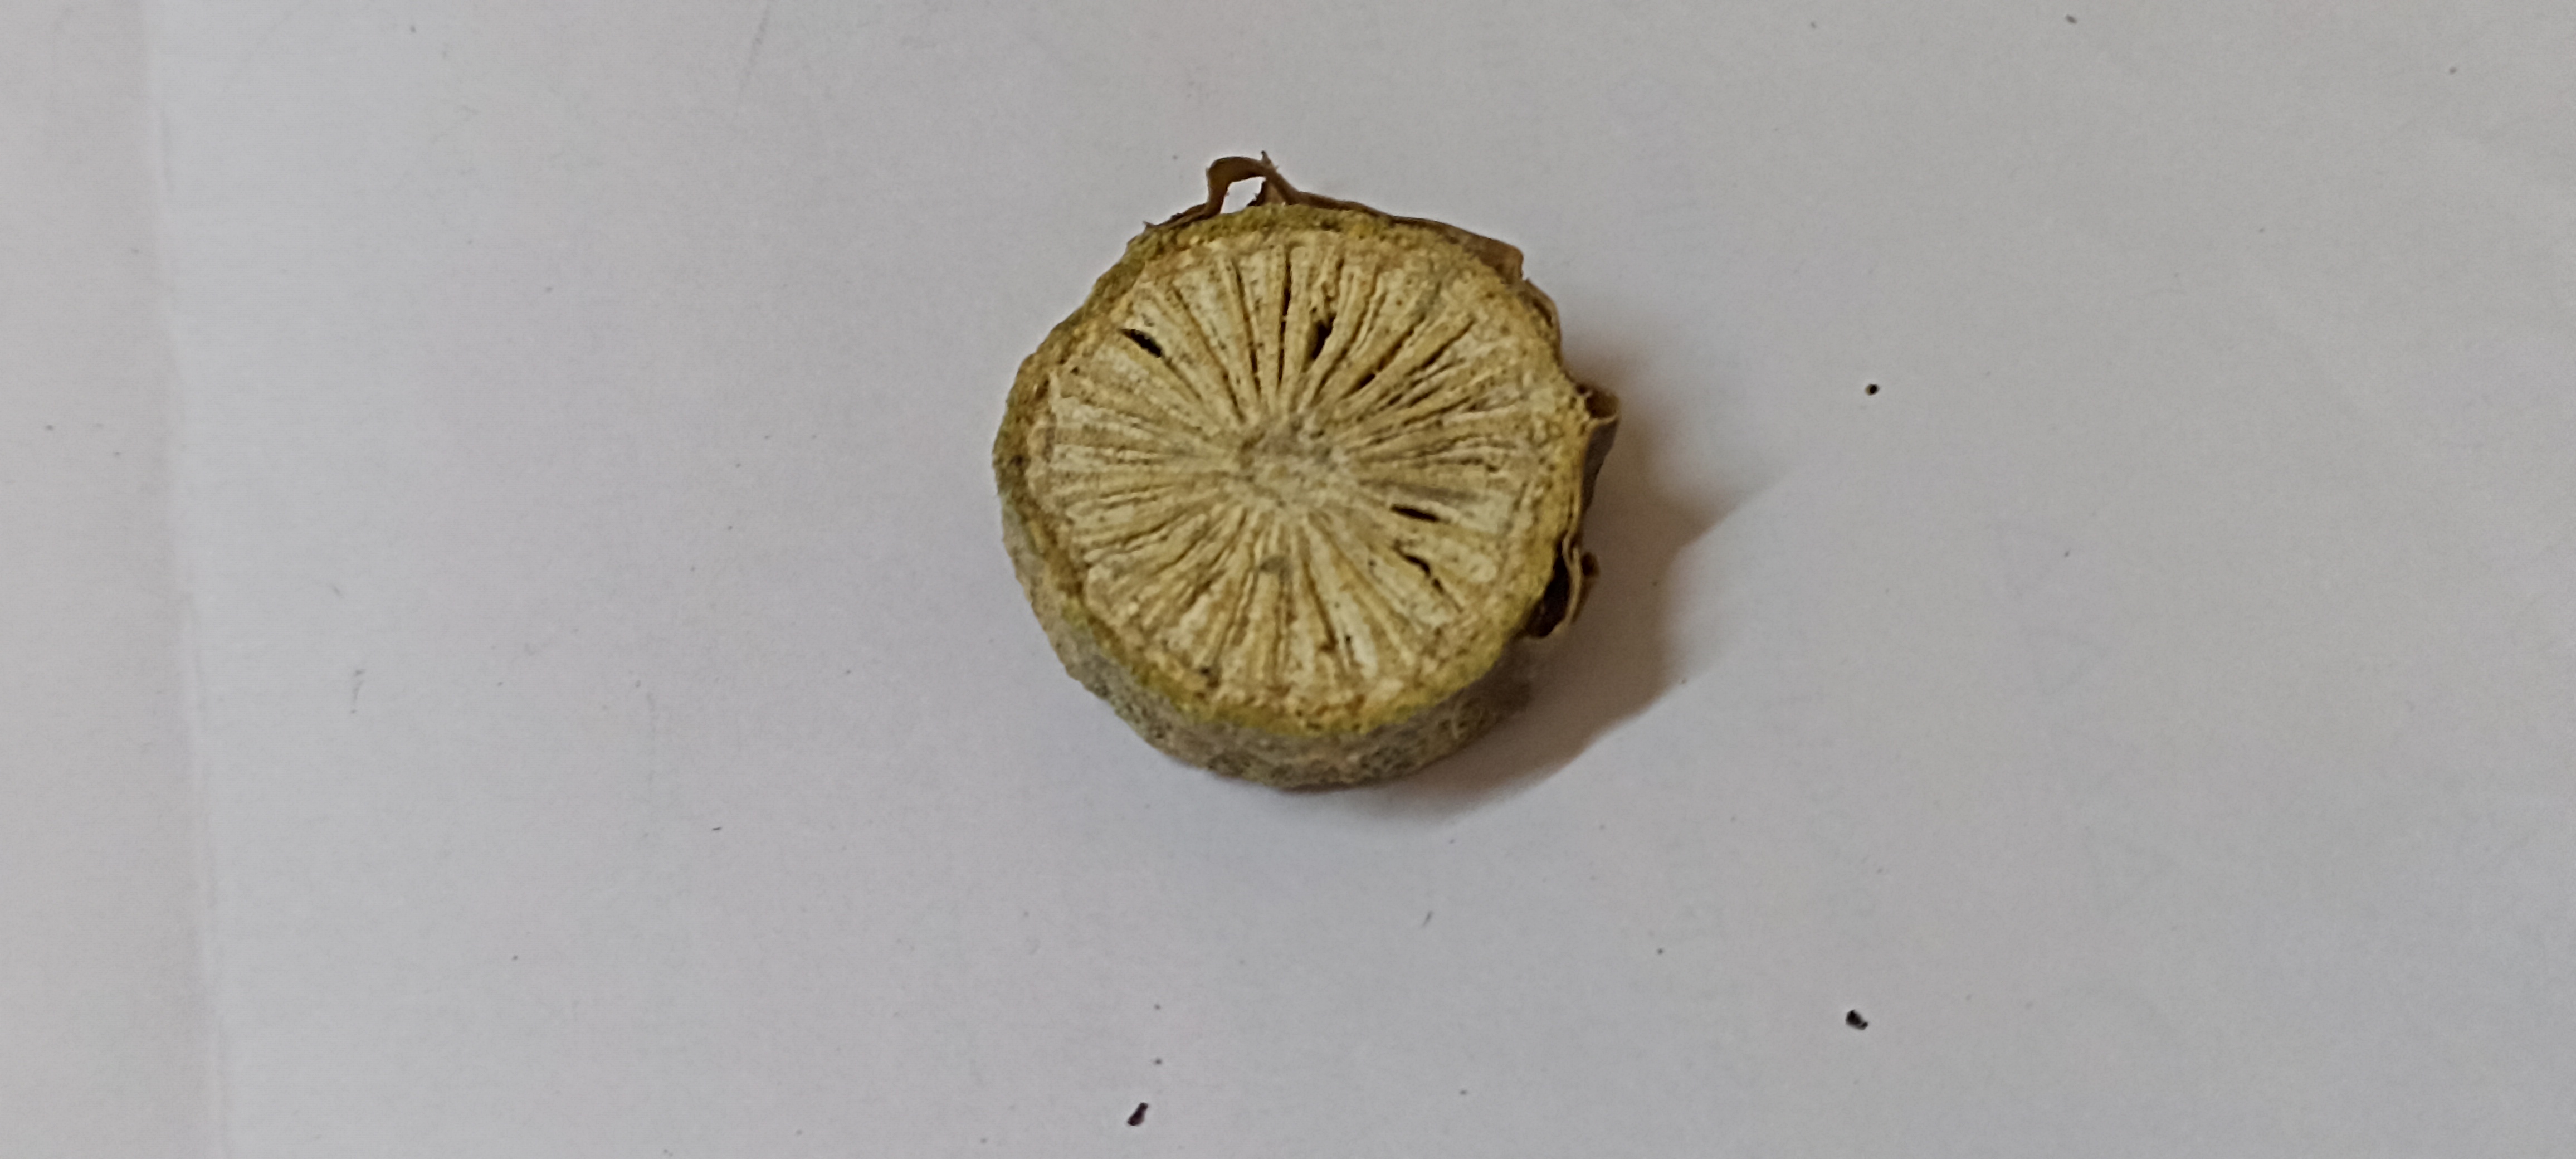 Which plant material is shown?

gulvel
